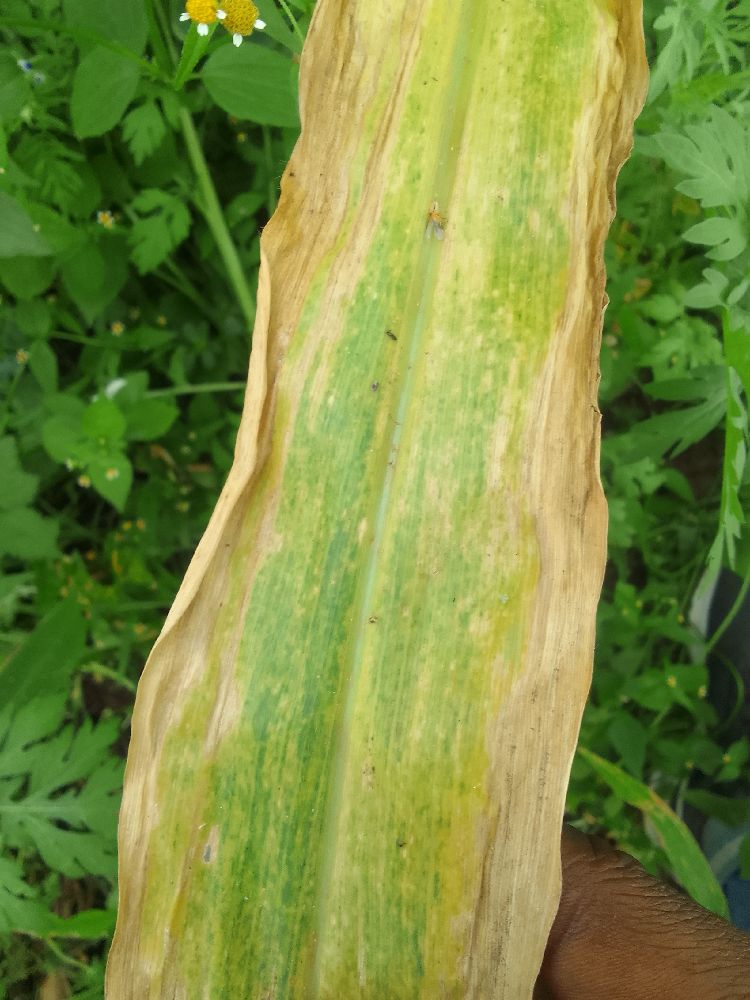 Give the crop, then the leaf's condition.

maize, maize lethal necrosis
